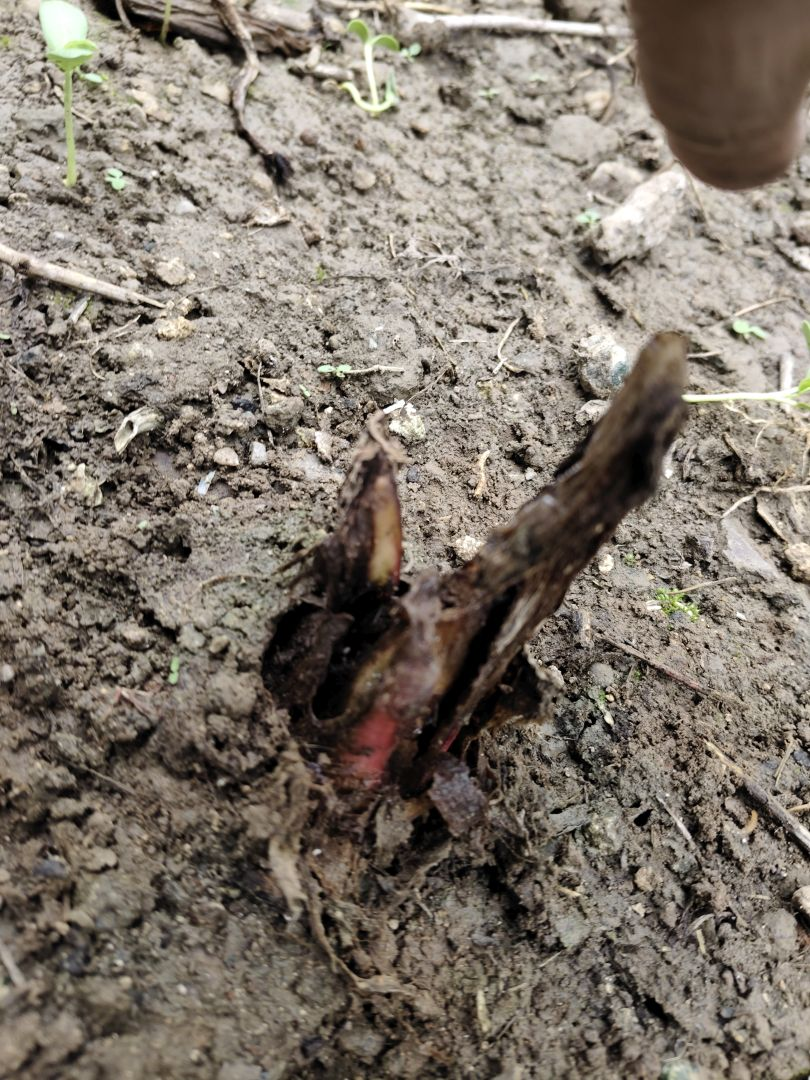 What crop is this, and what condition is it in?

taro, root rot
